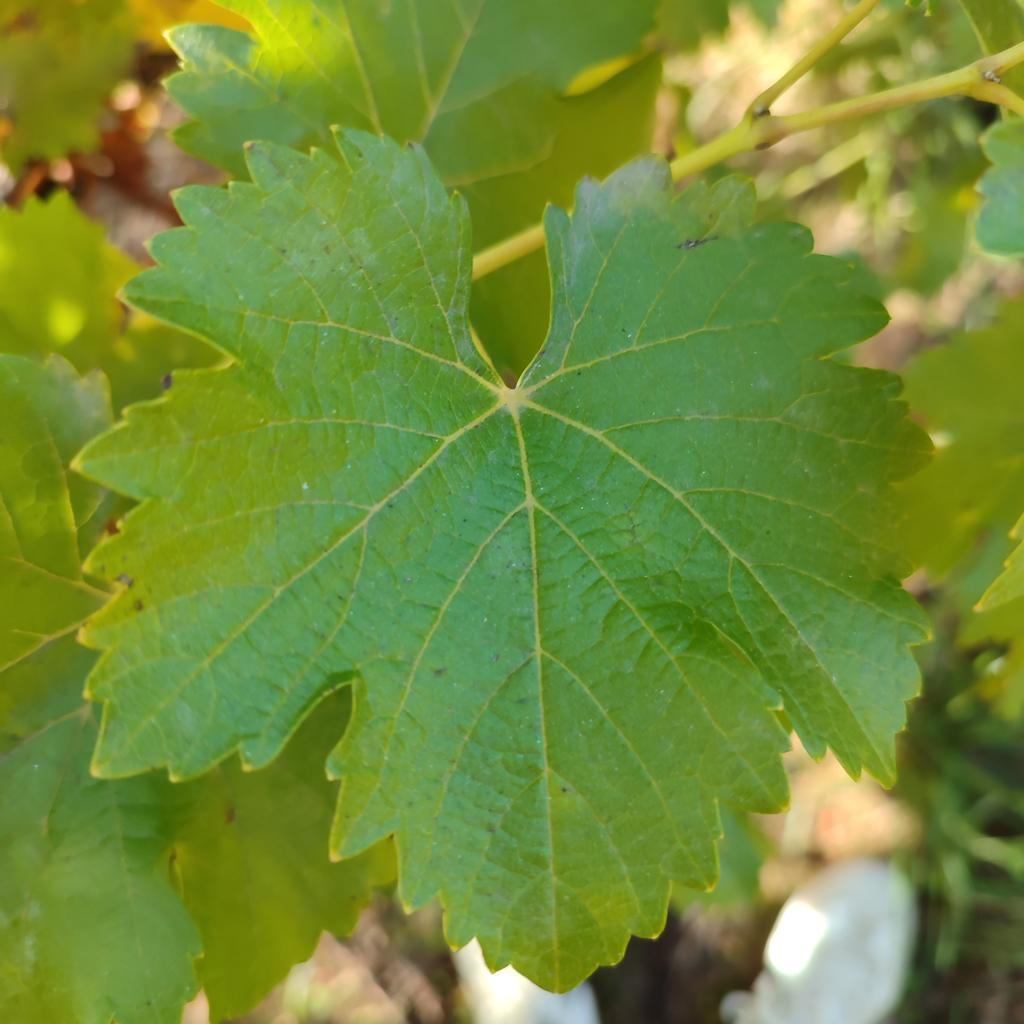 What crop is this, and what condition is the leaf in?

grapevine, powdery mildew
